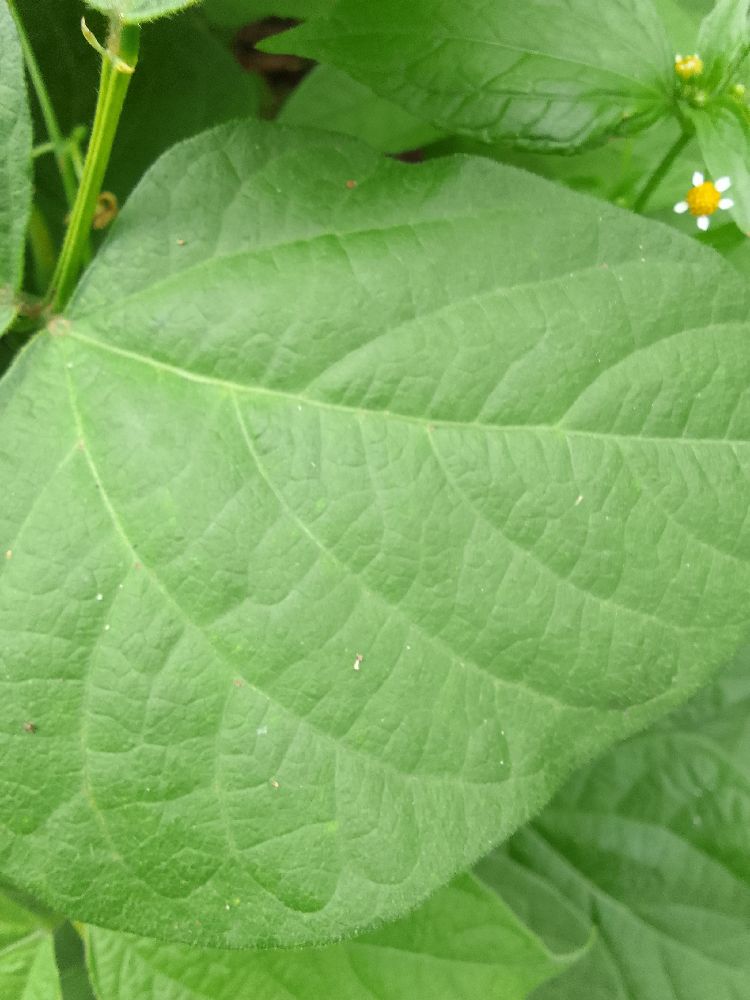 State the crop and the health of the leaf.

common bean, healthy
